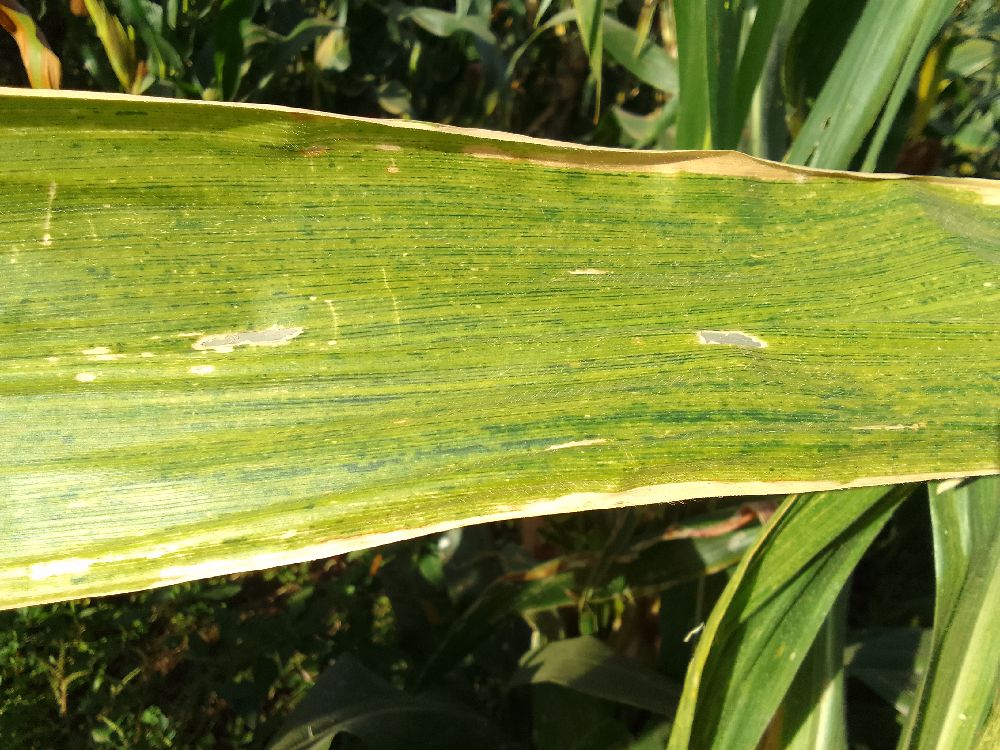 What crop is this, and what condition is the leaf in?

maize, maize lethal necrosis
